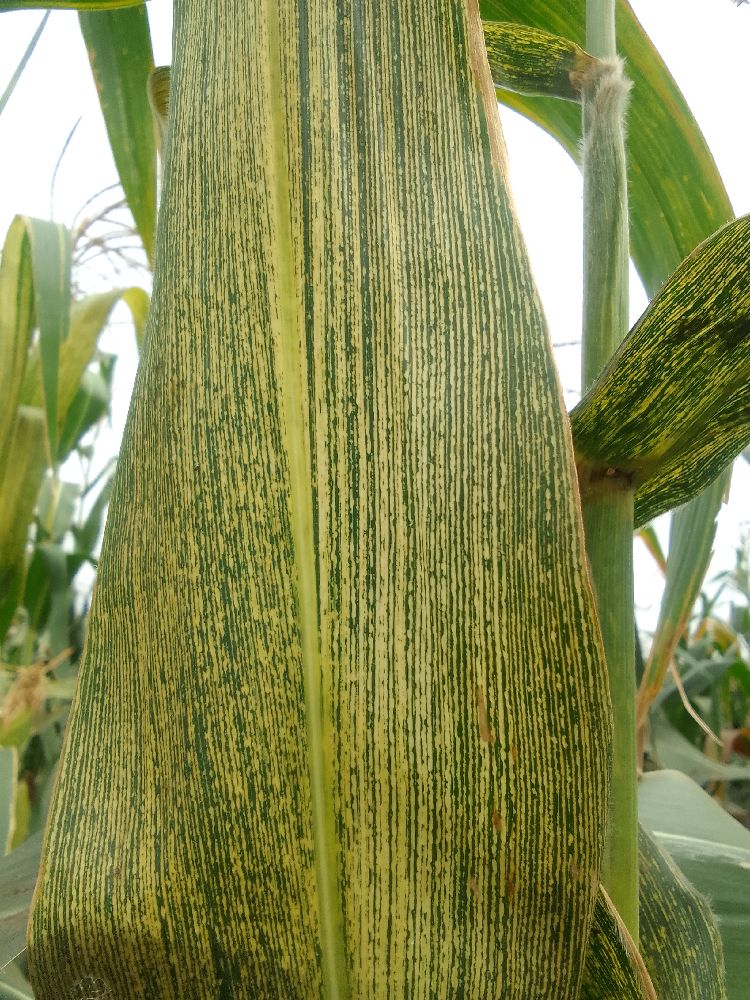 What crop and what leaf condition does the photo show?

maize, maize streak virus
